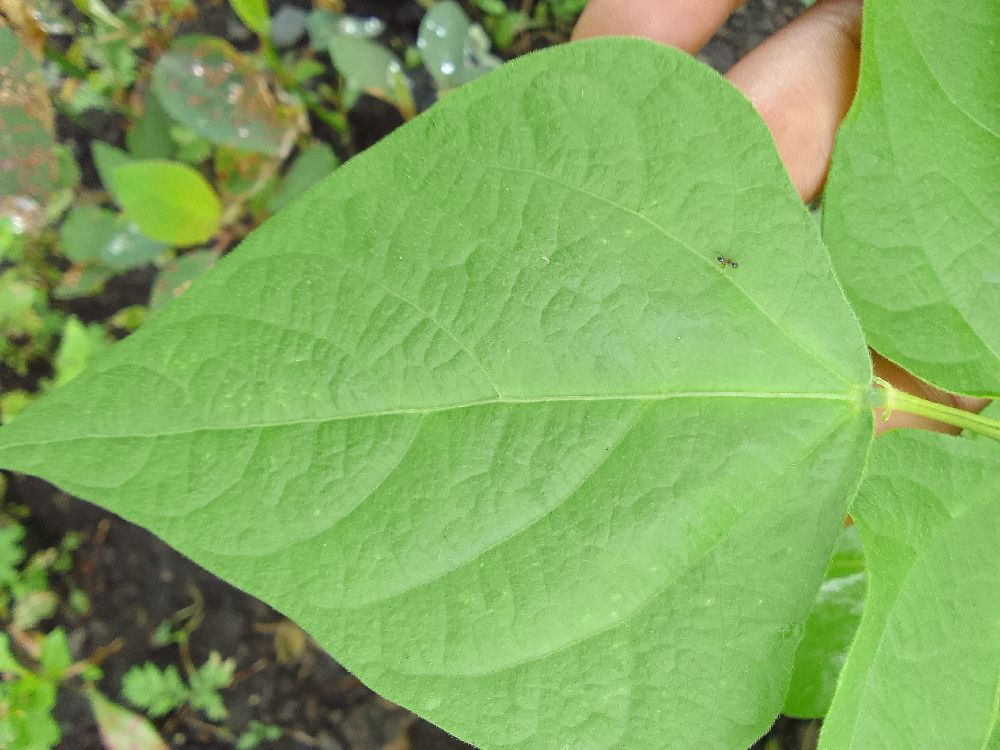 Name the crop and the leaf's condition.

common bean, healthy
